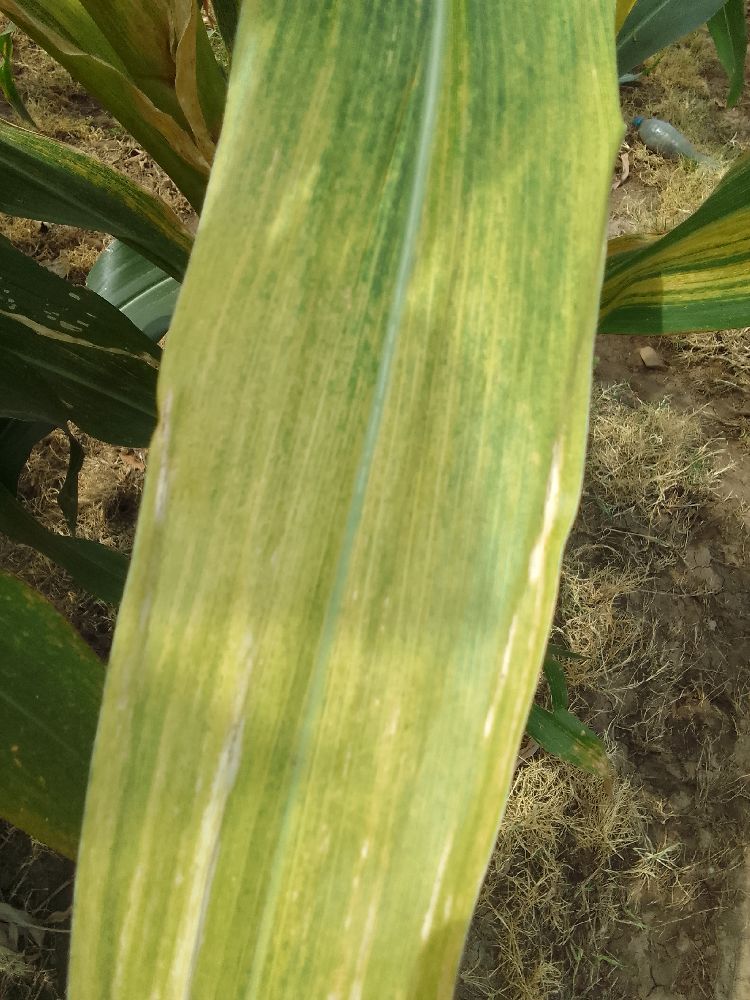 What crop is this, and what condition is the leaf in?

maize, maize lethal necrosis
